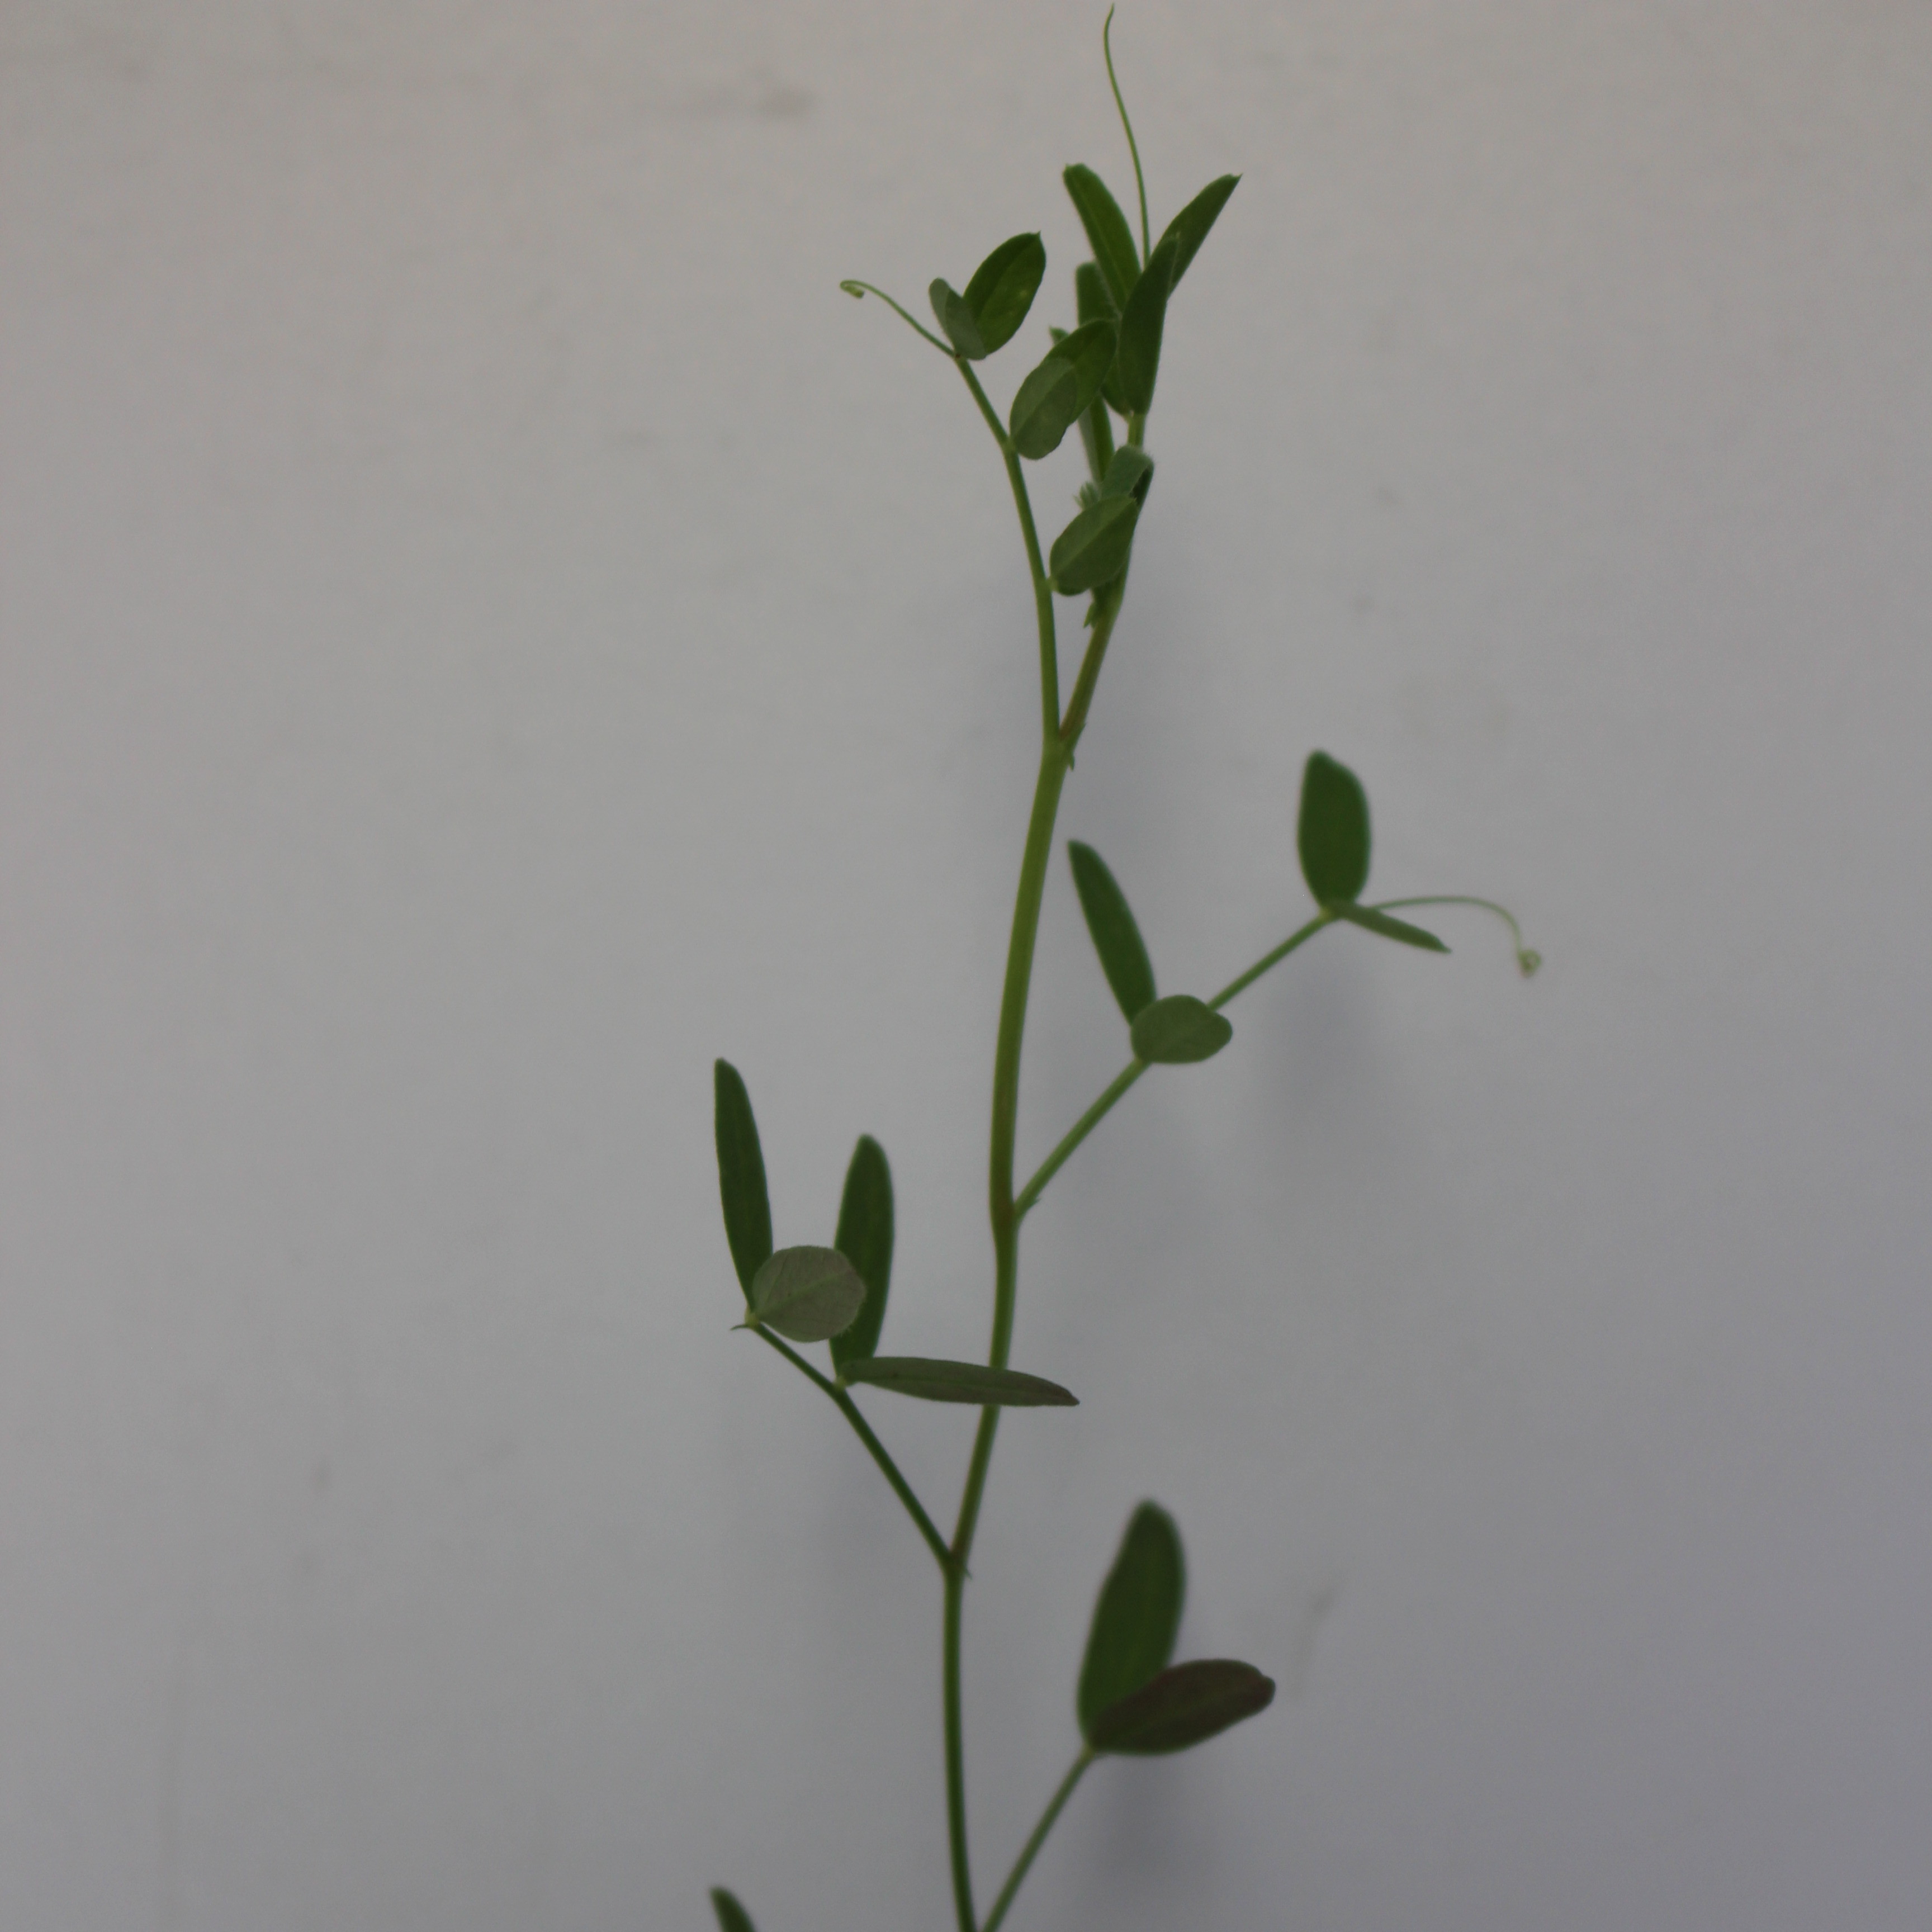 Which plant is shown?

Vicia sativa
